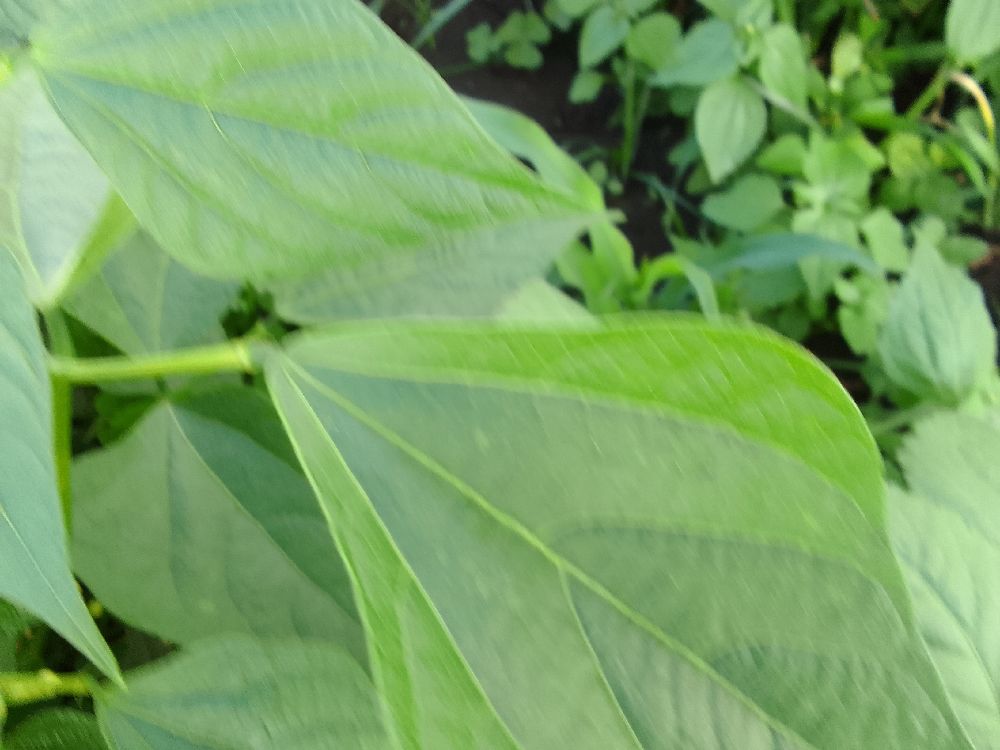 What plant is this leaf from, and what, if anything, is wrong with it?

common bean, healthy
